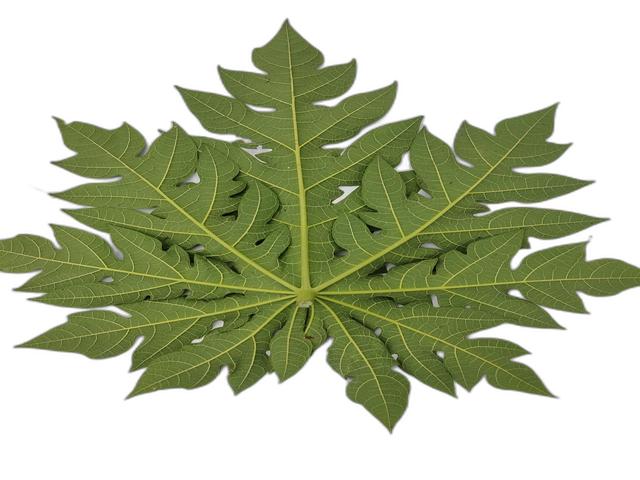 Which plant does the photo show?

papaya
